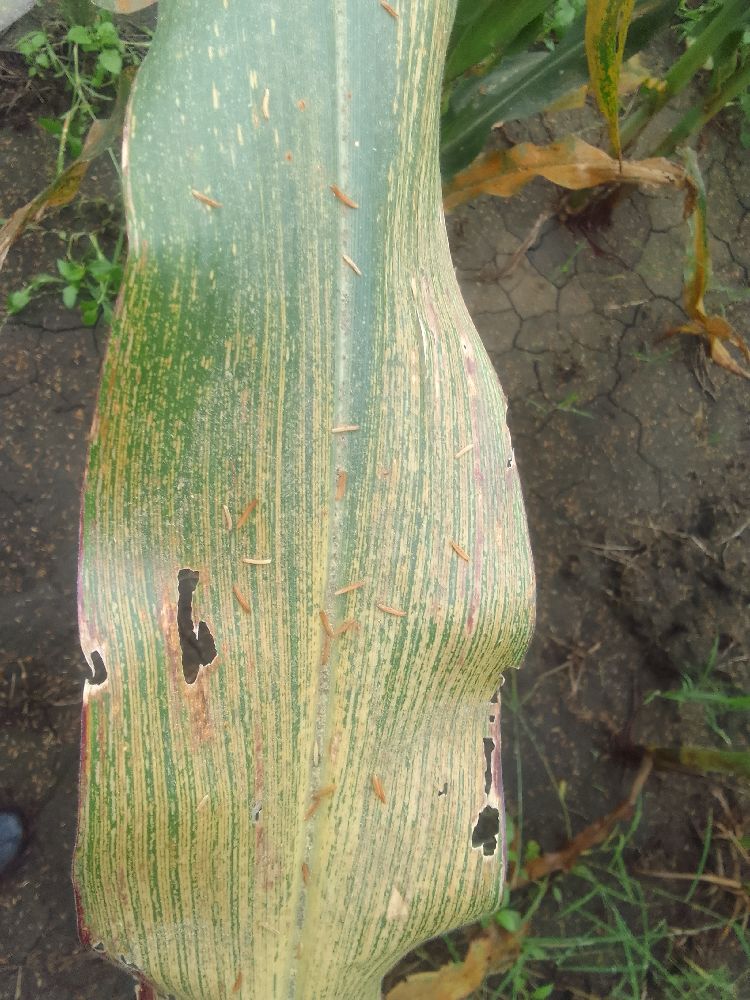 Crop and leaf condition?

maize, maize streak virus
